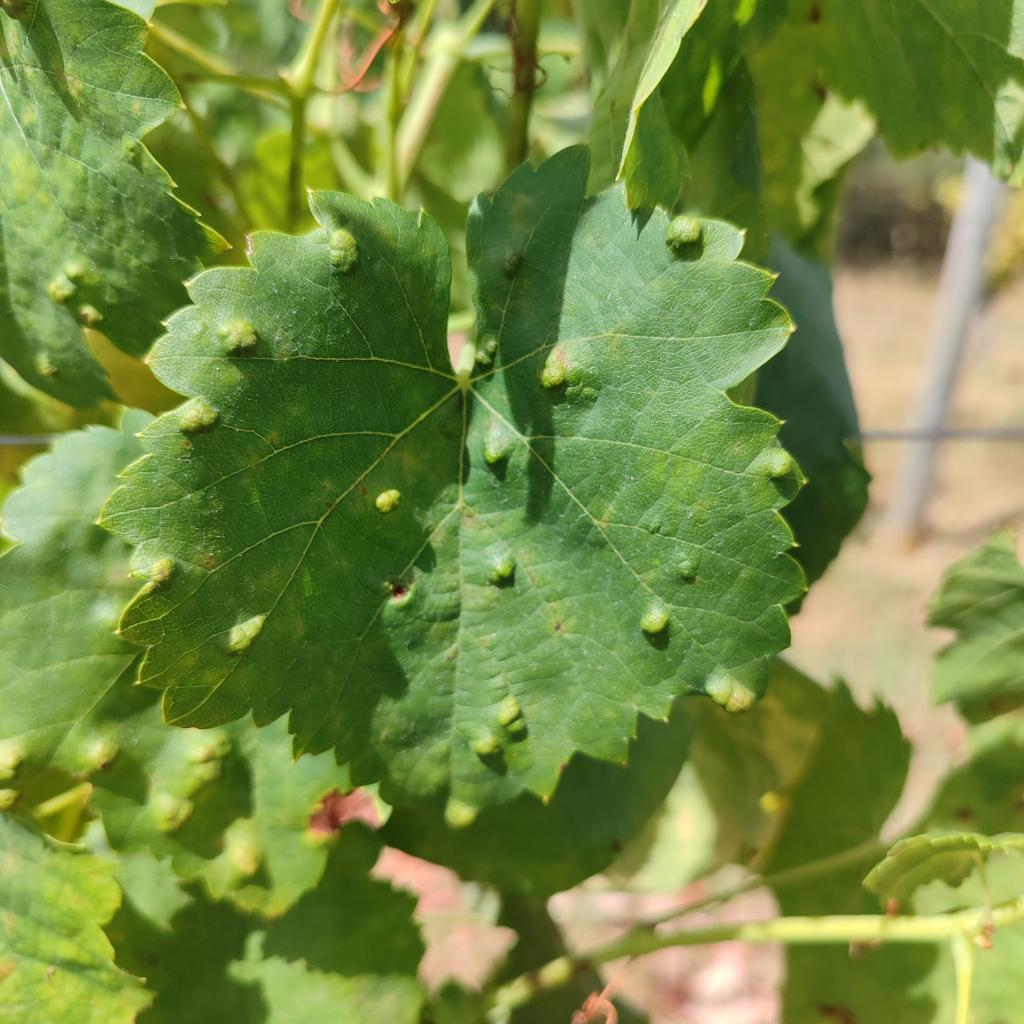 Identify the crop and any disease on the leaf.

grapevine, erineum mite
